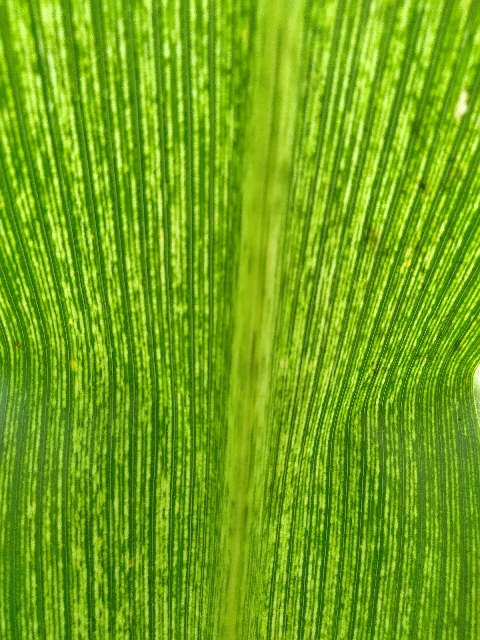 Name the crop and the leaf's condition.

maize, maize streak virus
